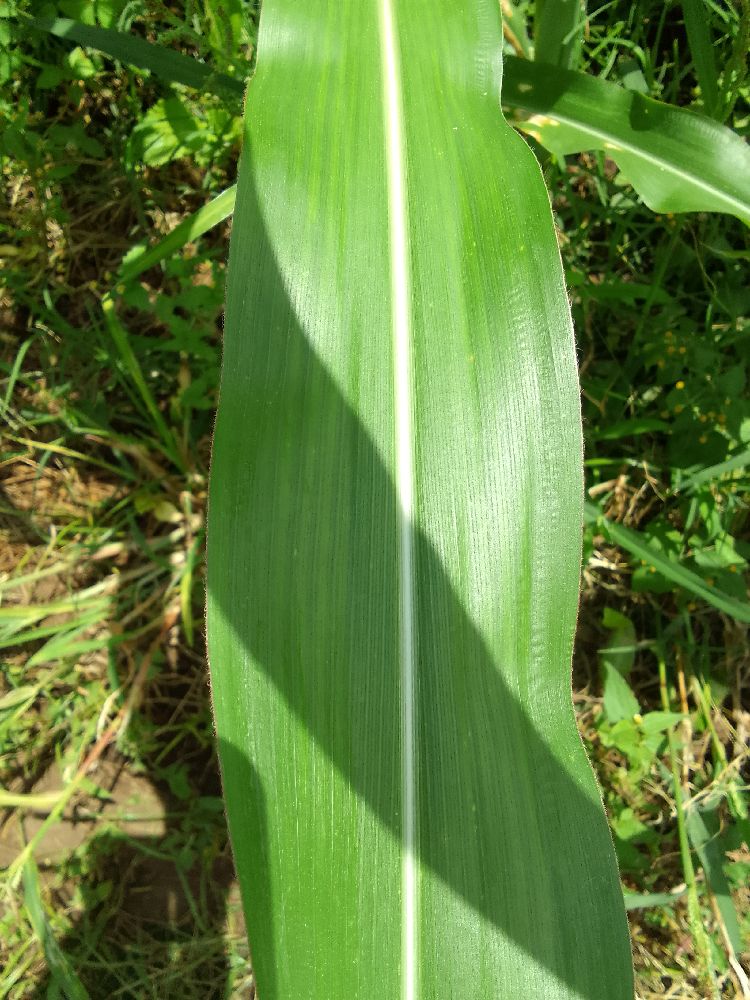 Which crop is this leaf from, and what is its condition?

maize, healthy
